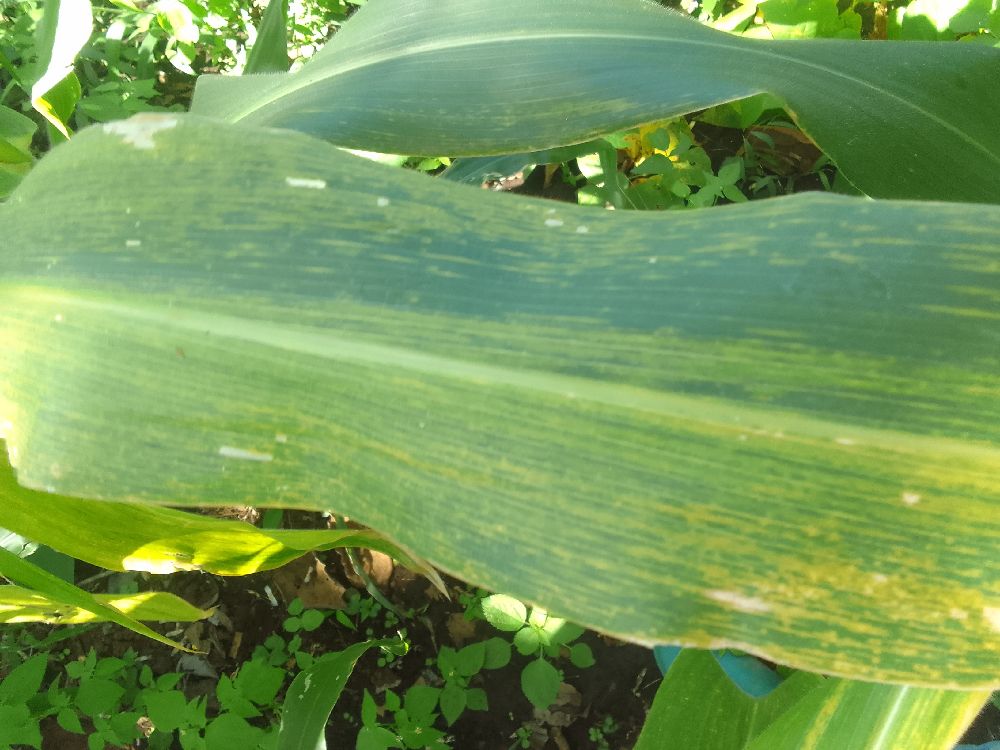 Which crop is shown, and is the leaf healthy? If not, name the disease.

maize, maize lethal necrosis
